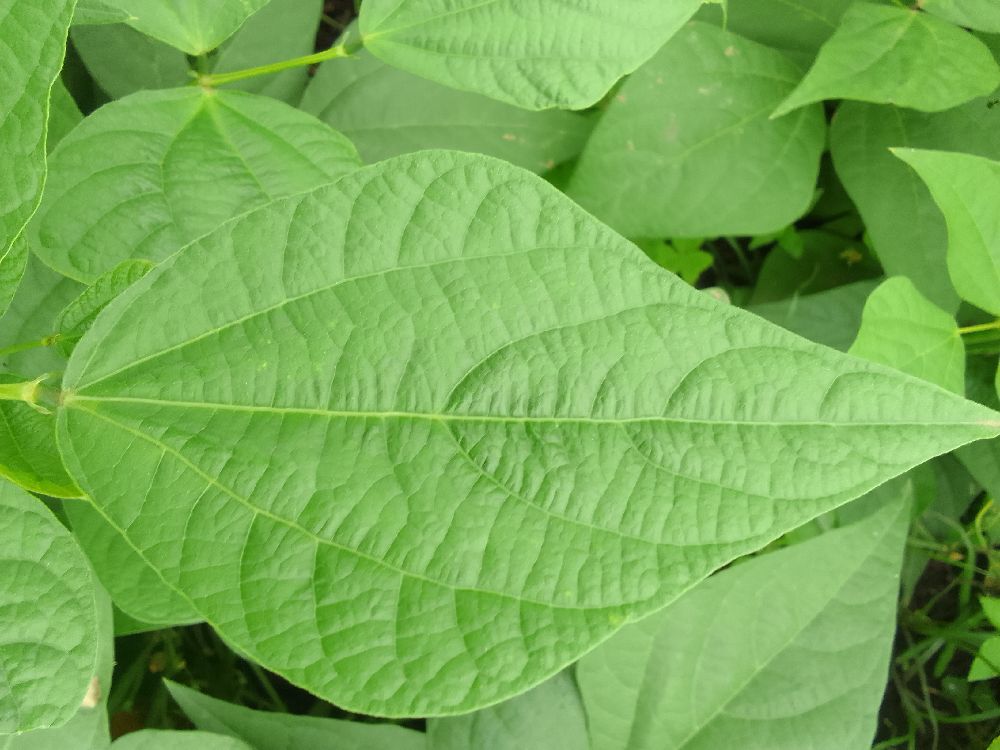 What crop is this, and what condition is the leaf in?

common bean, healthy
